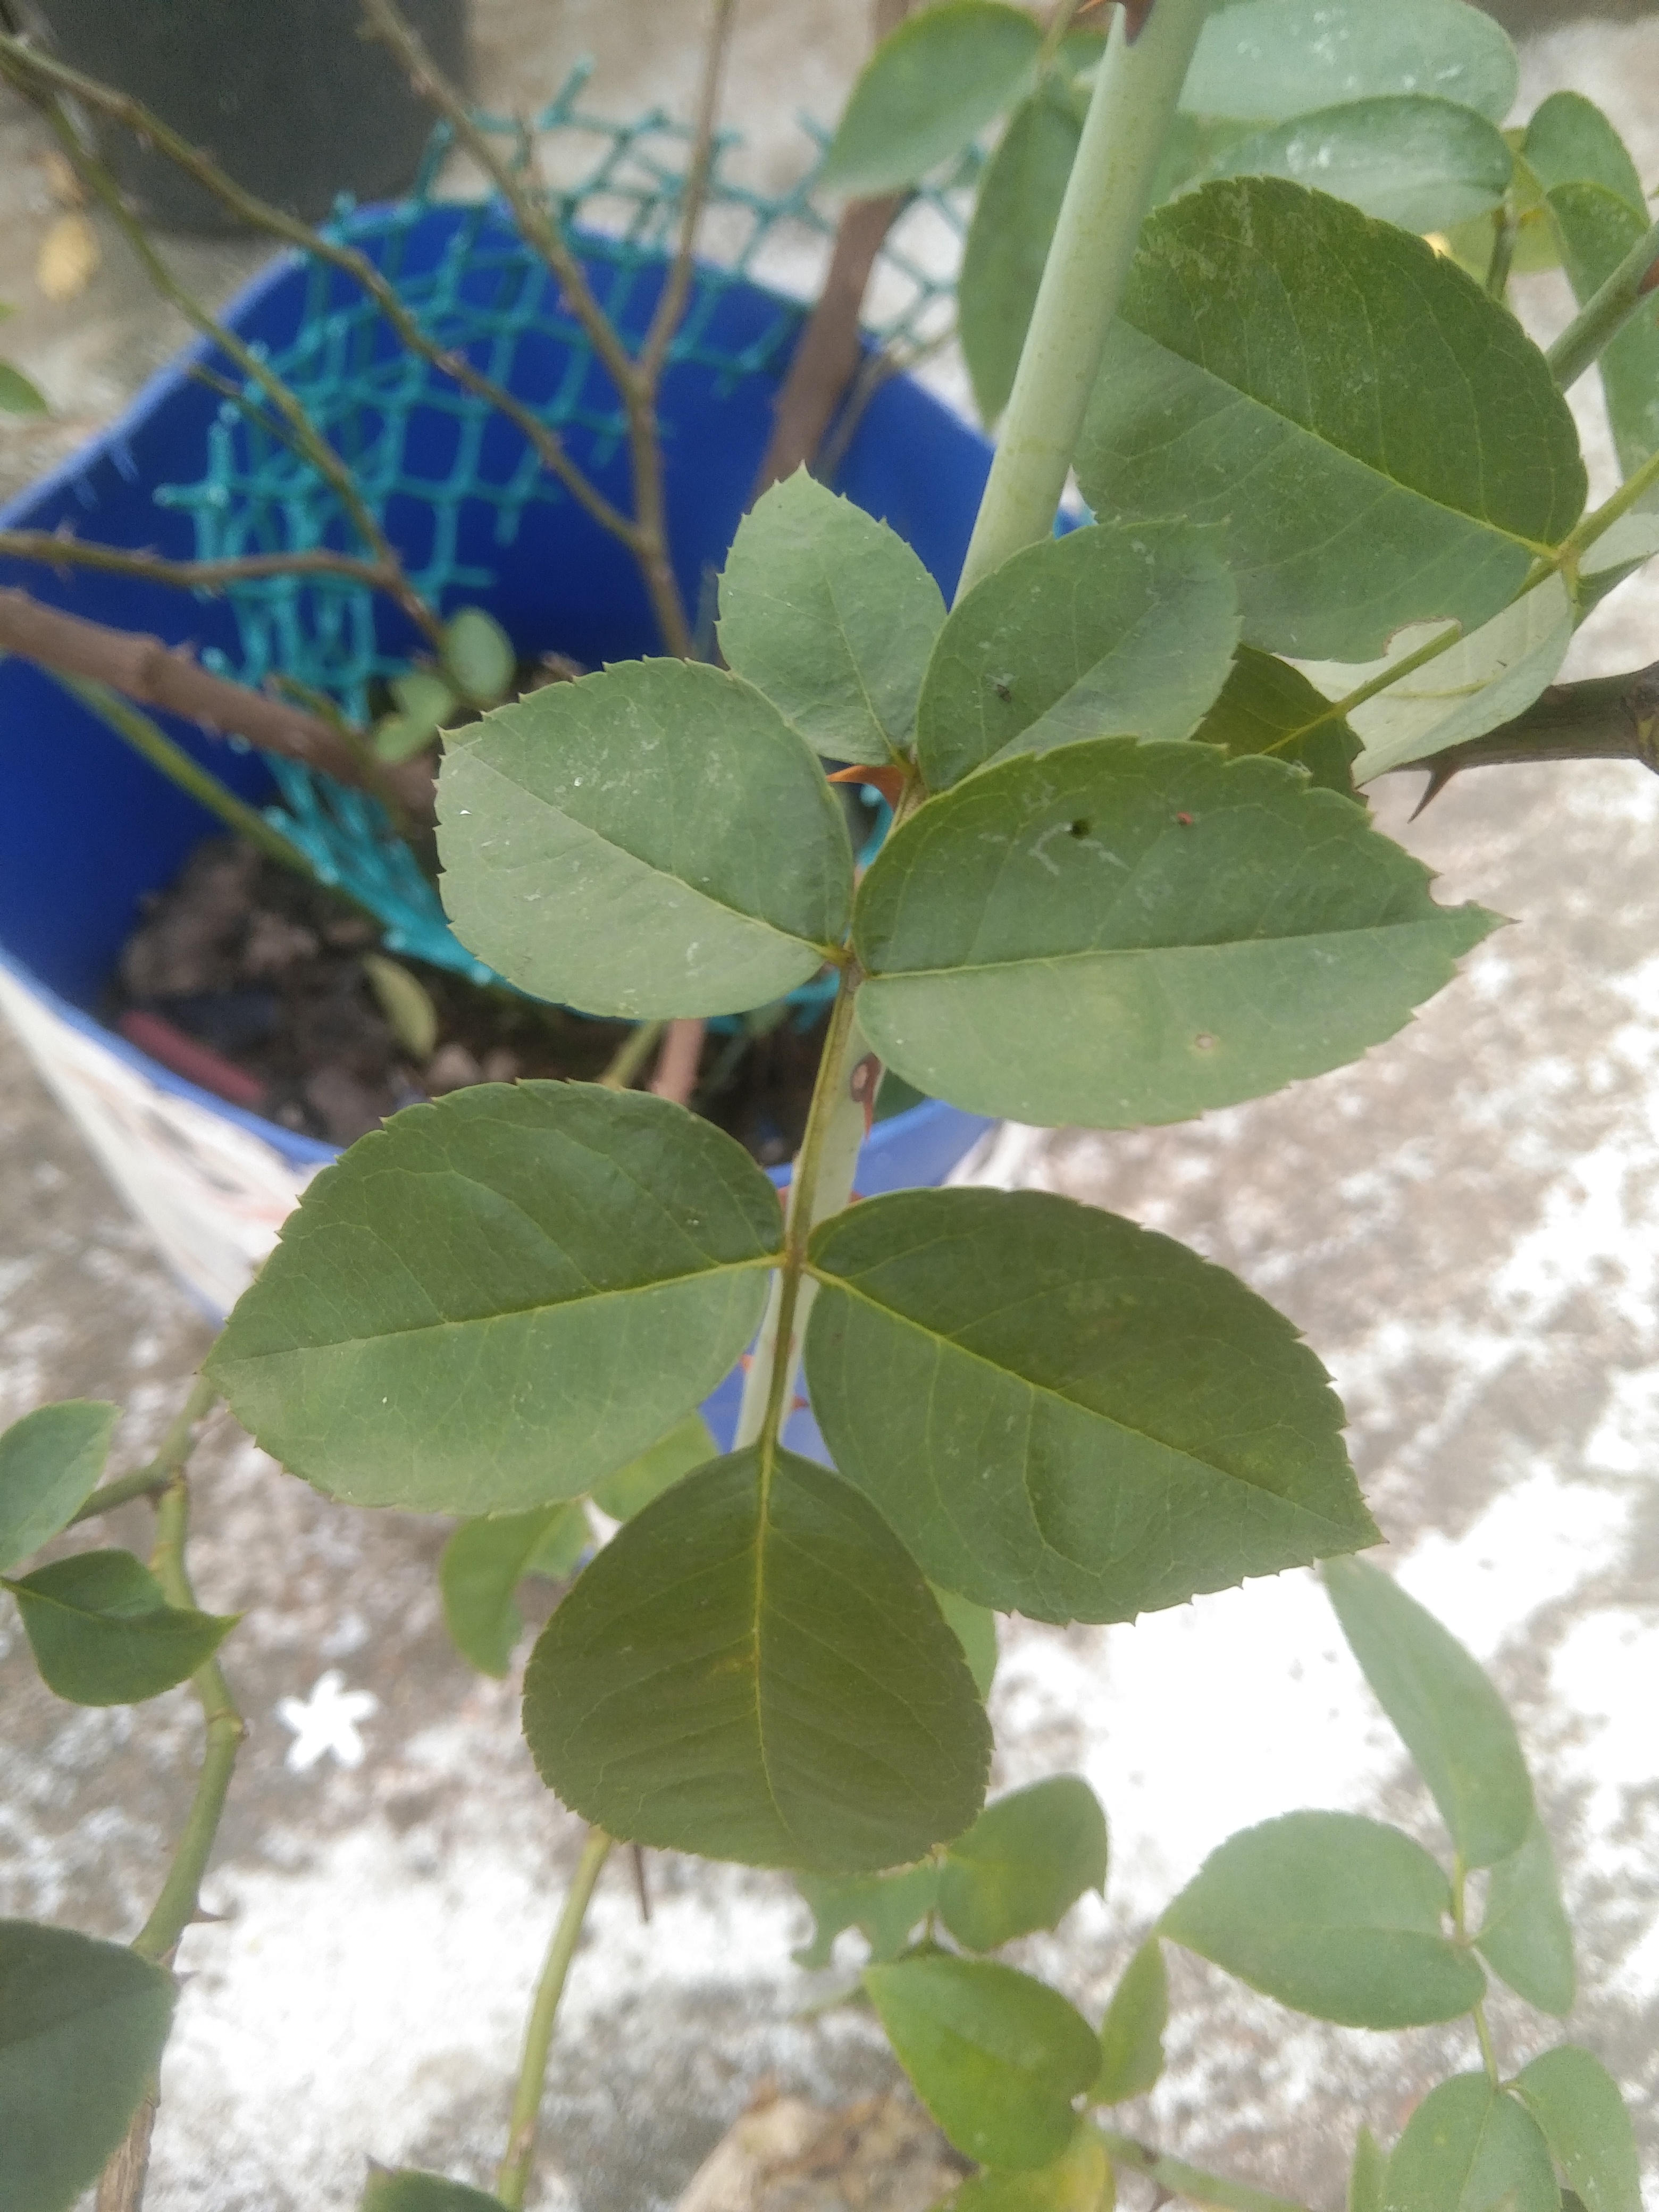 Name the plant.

rose
